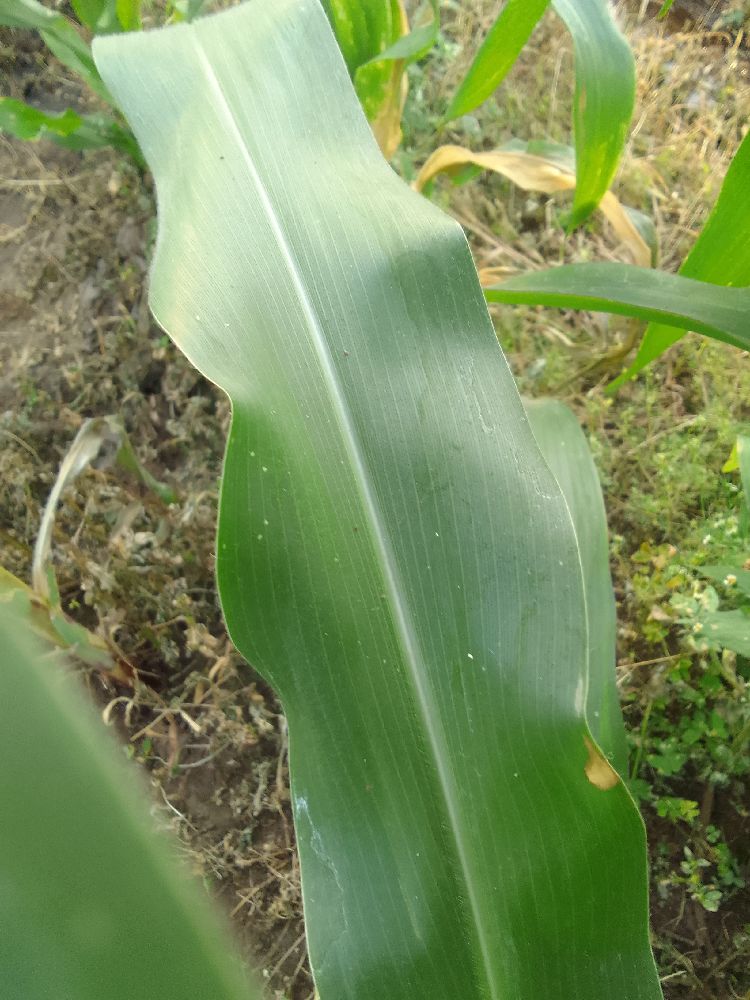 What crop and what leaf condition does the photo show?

maize, healthy
